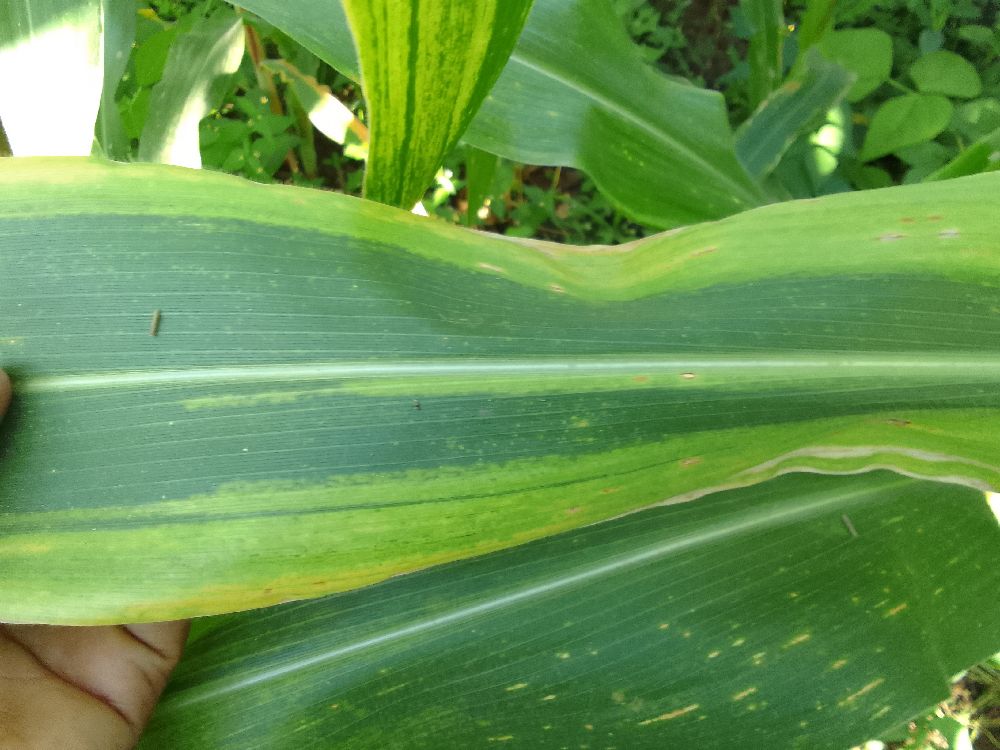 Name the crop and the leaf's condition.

maize, maize lethal necrosis
